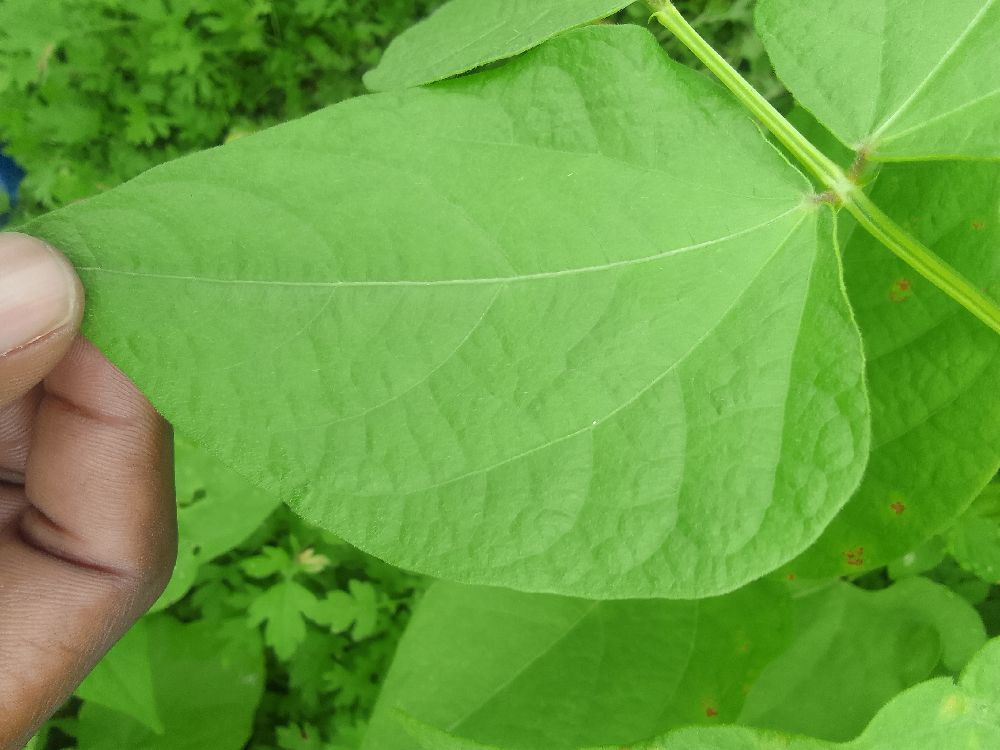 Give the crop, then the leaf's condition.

common bean, healthy
